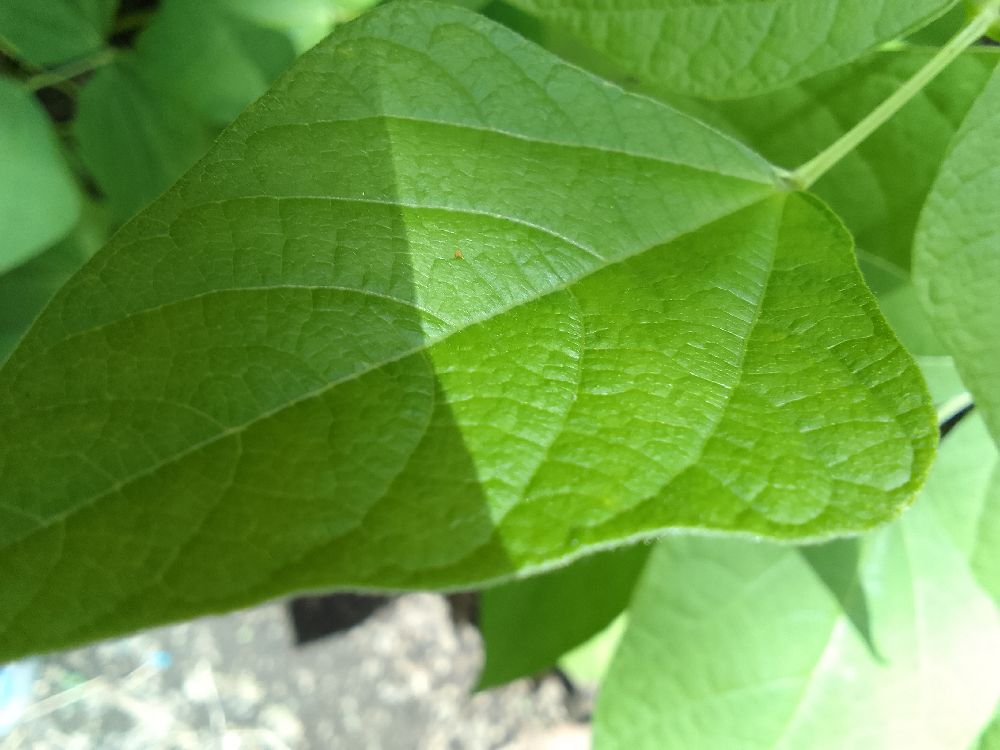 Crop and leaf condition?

common bean, healthy
